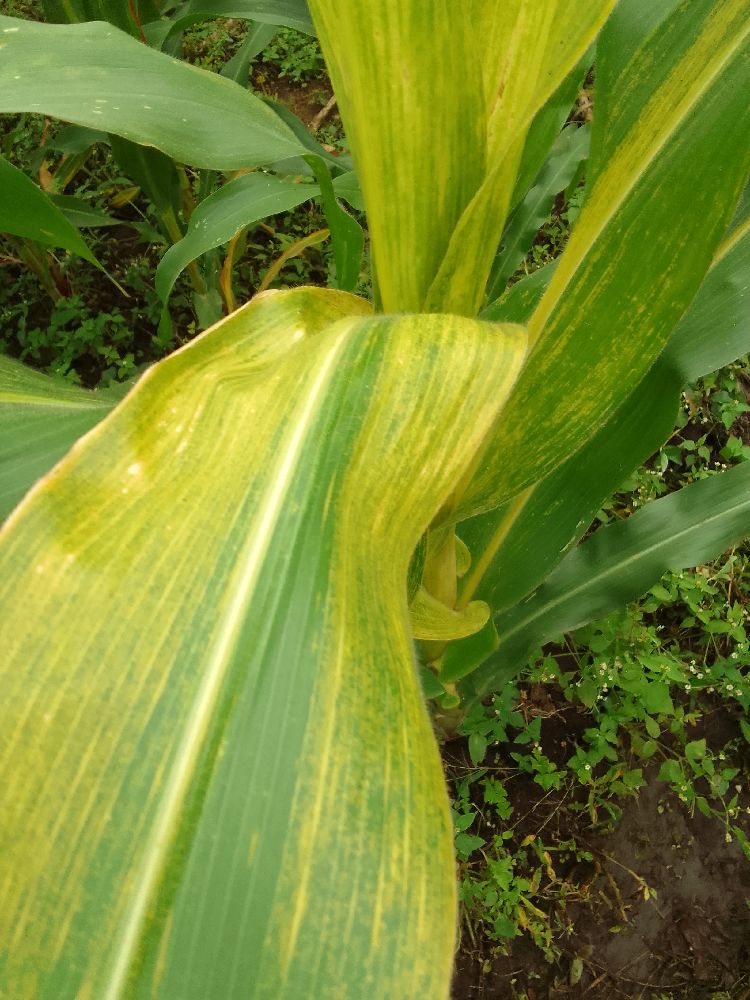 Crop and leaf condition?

maize, maize lethal necrosis
